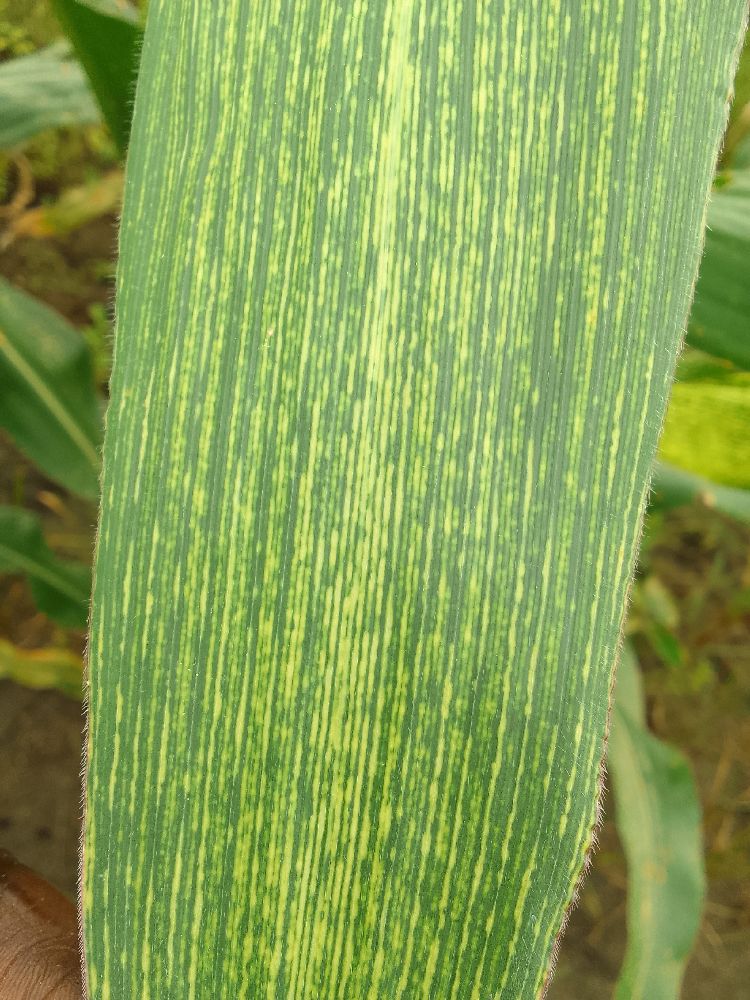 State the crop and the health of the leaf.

maize, maize streak virus
